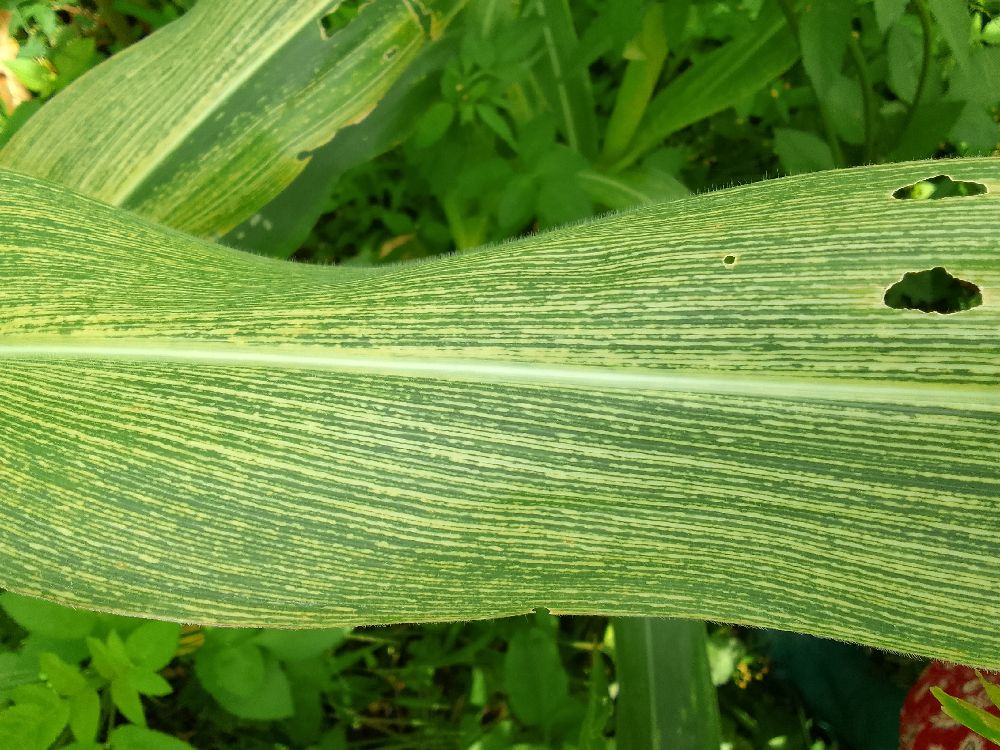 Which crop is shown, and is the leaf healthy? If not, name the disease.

maize, maize streak virus
